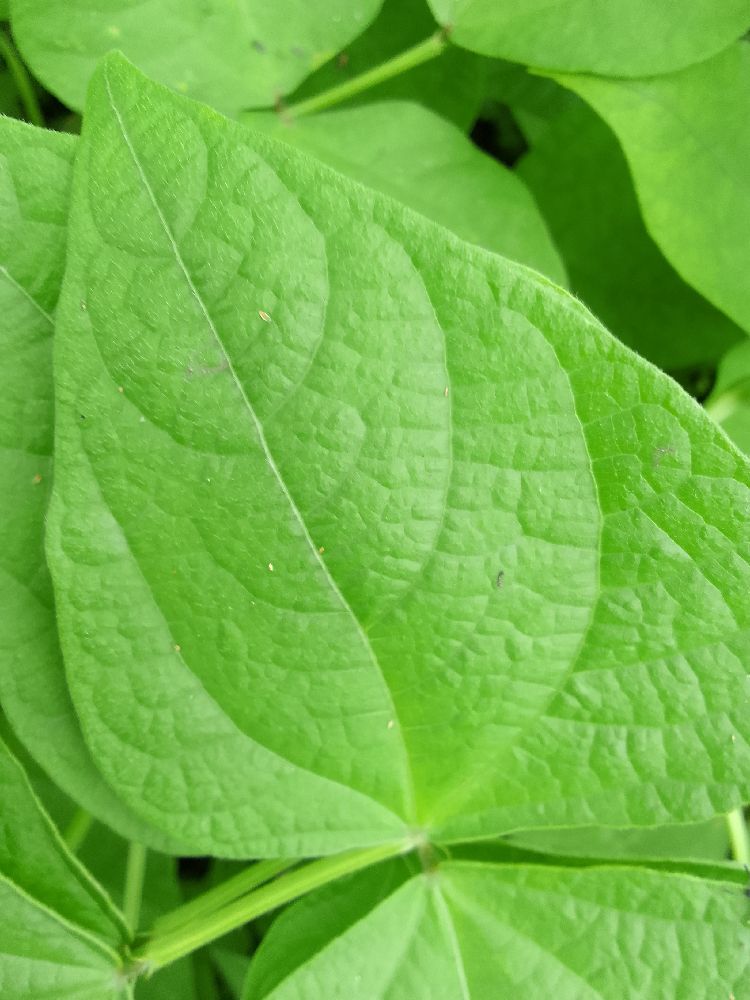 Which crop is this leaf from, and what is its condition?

common bean, healthy
